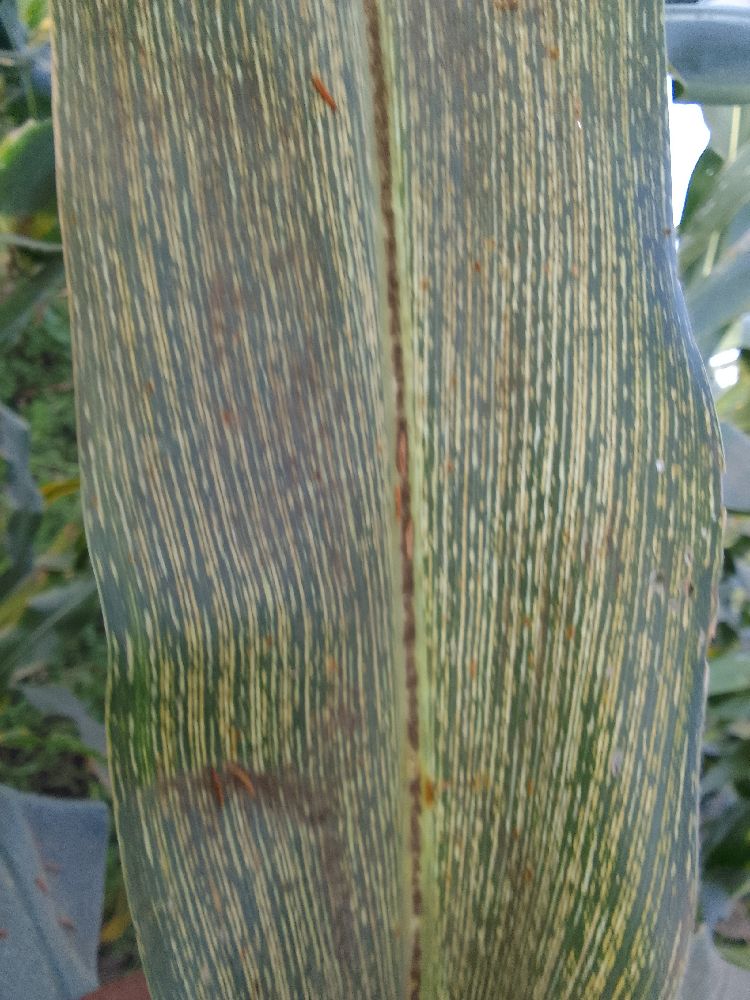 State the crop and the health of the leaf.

maize, maize streak virus
